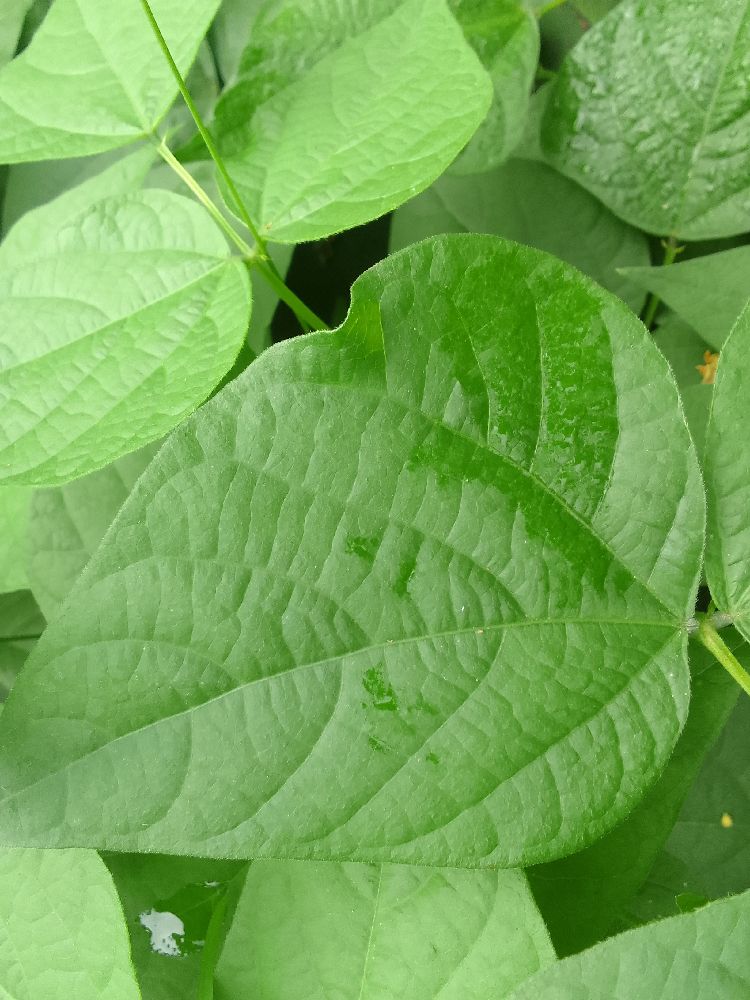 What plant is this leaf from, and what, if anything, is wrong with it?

common bean, healthy
